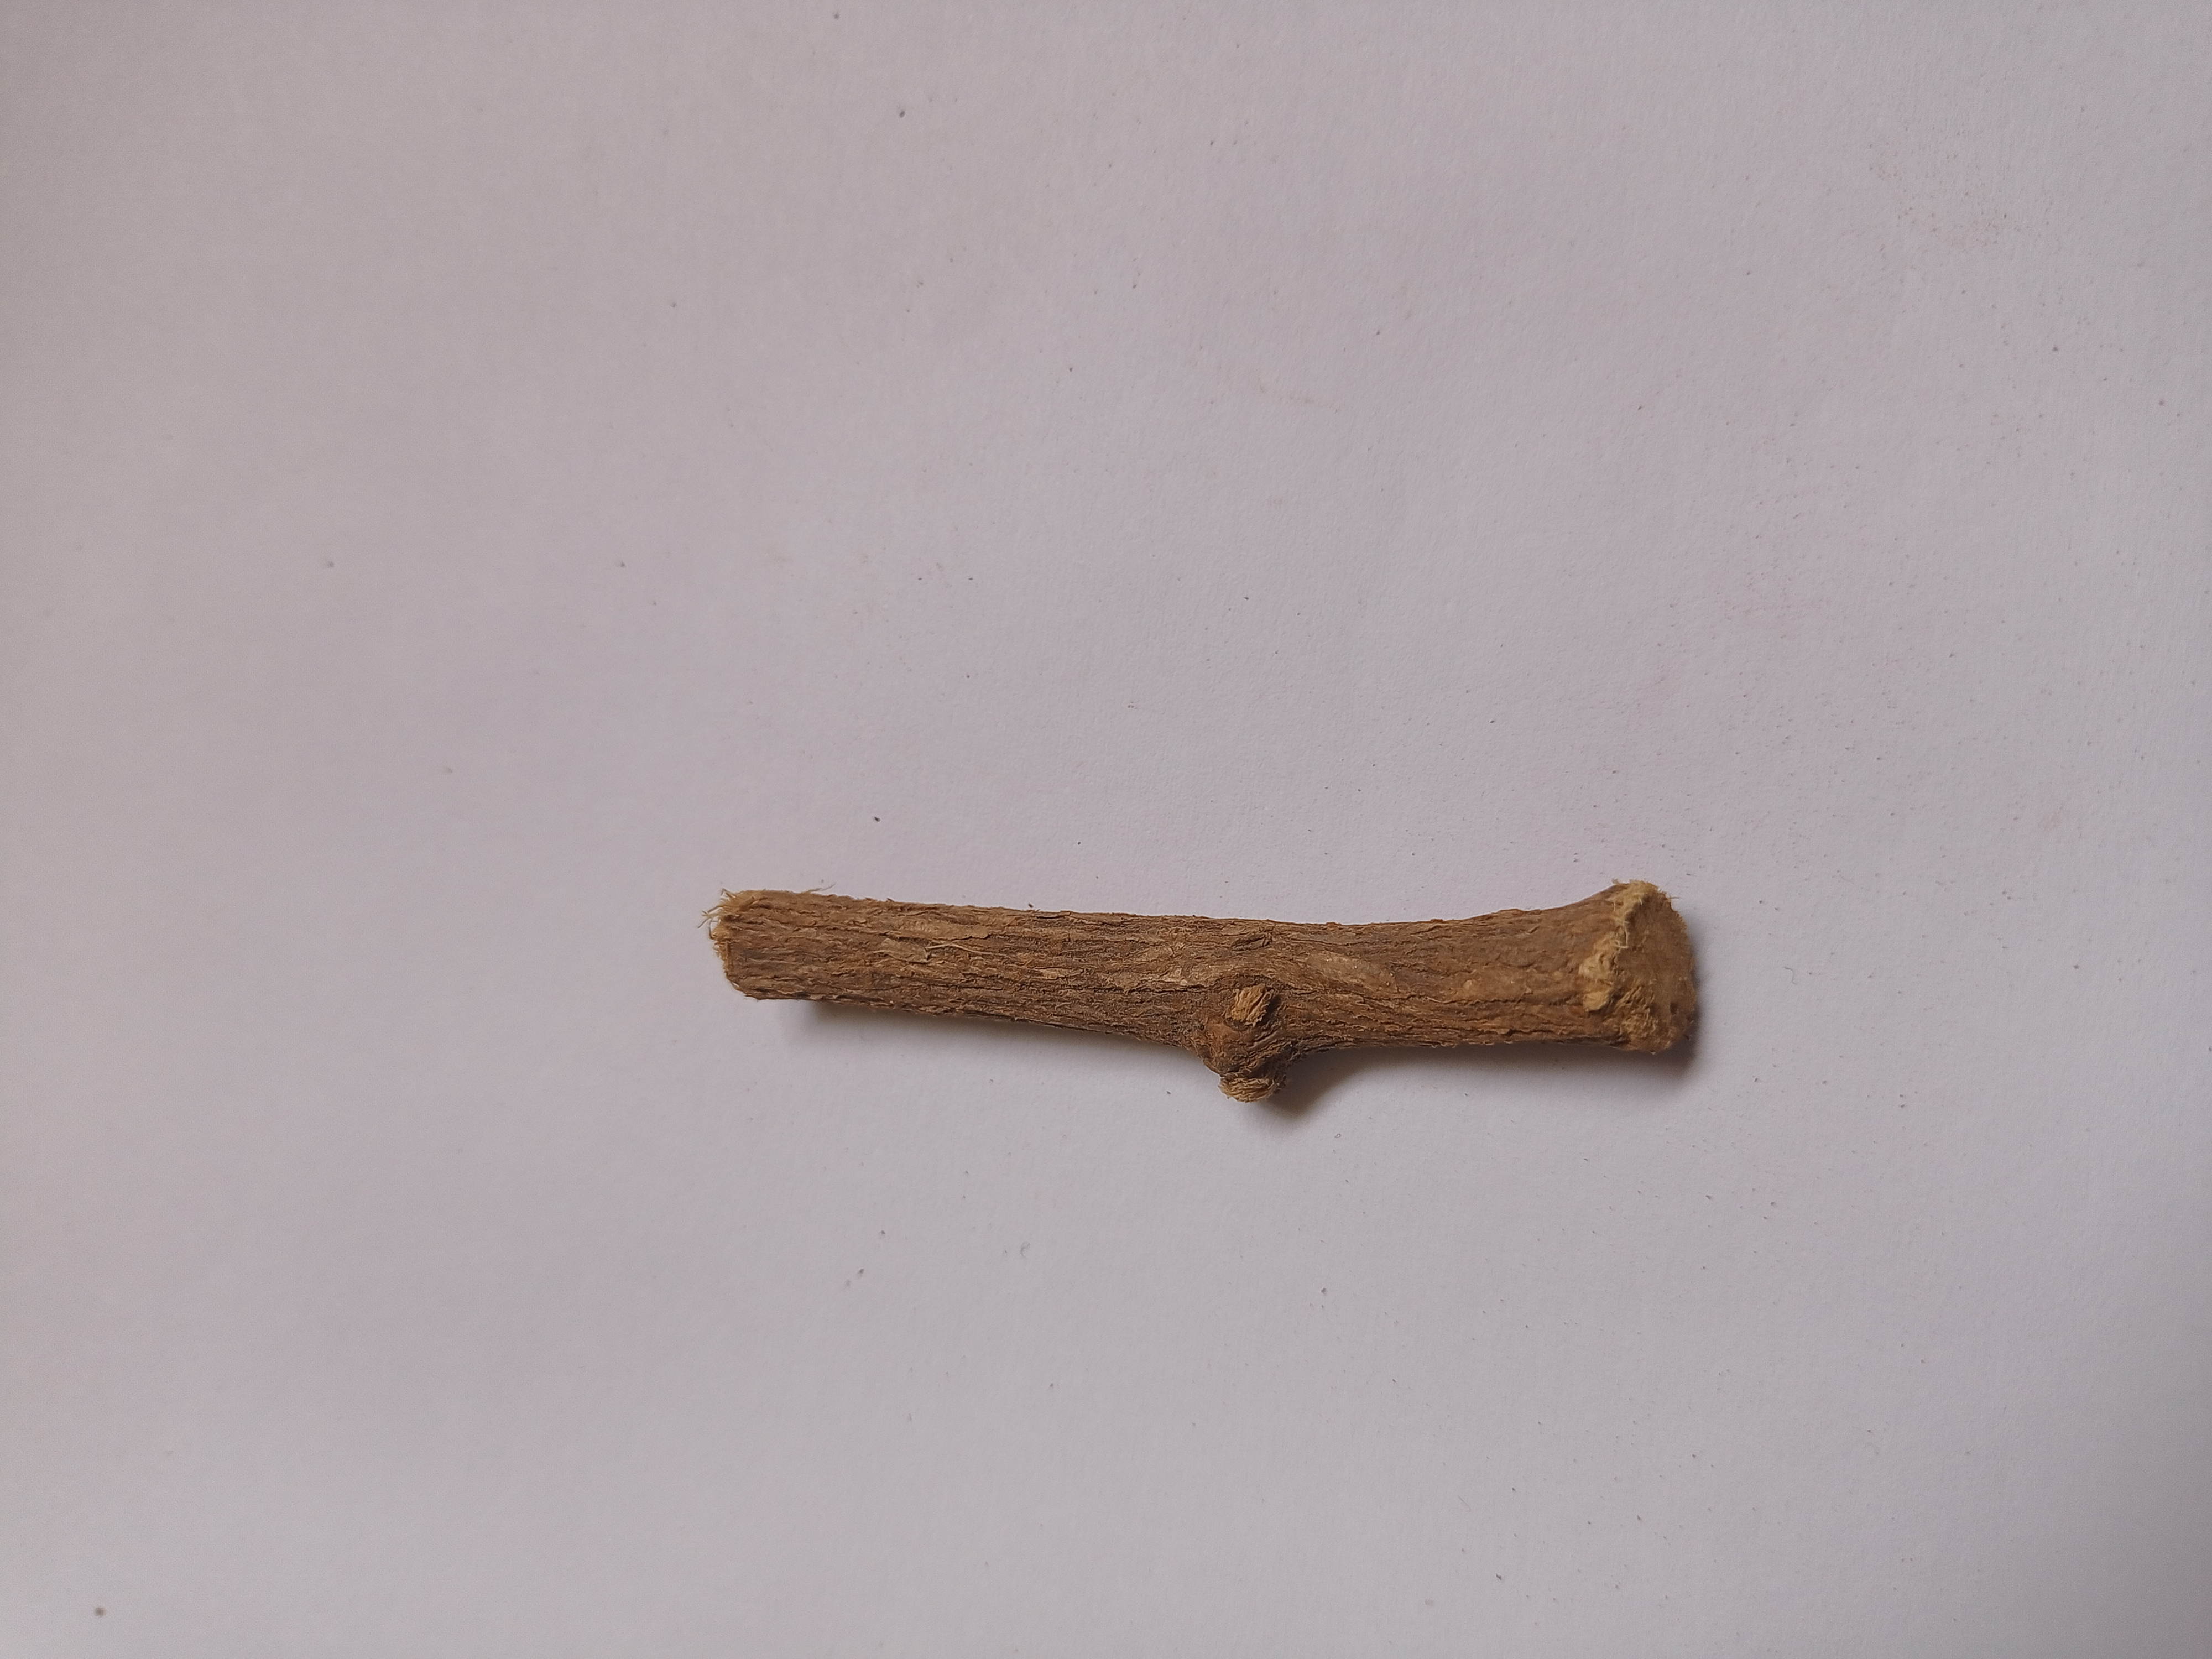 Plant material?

jesthamadh
